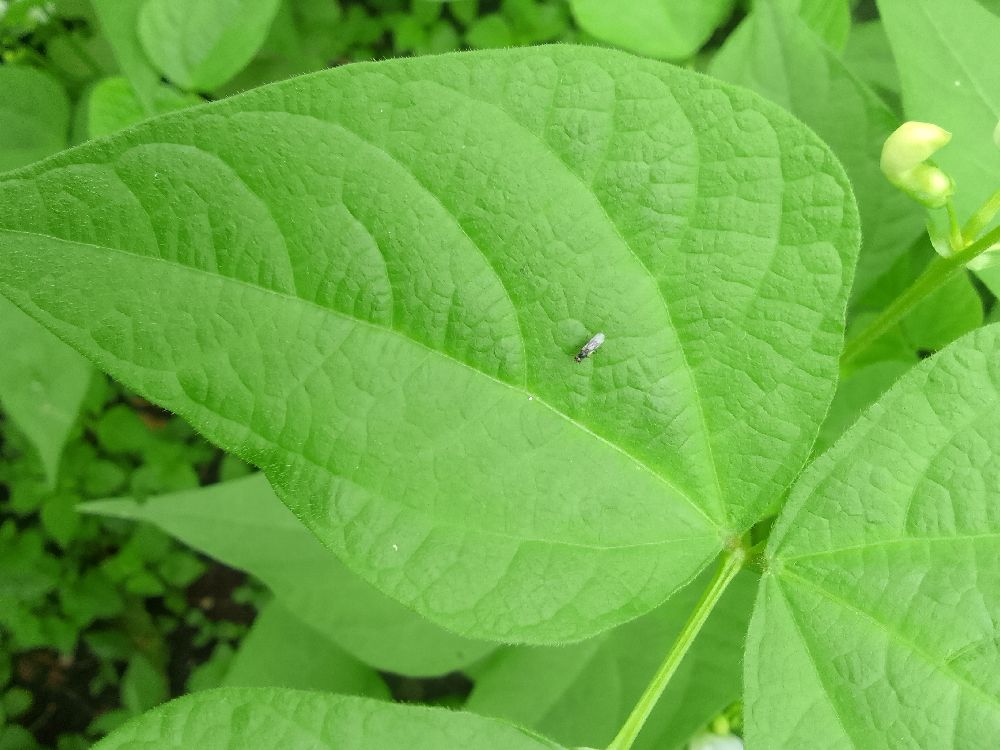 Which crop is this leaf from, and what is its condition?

common bean, healthy
